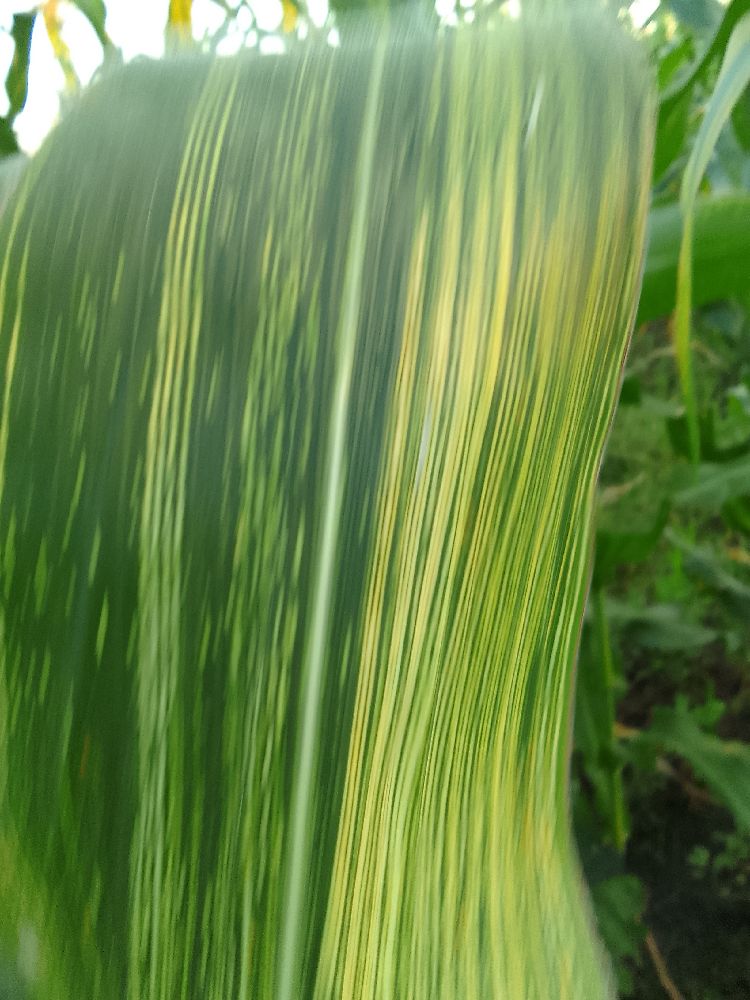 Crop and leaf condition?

maize, maize streak virus
